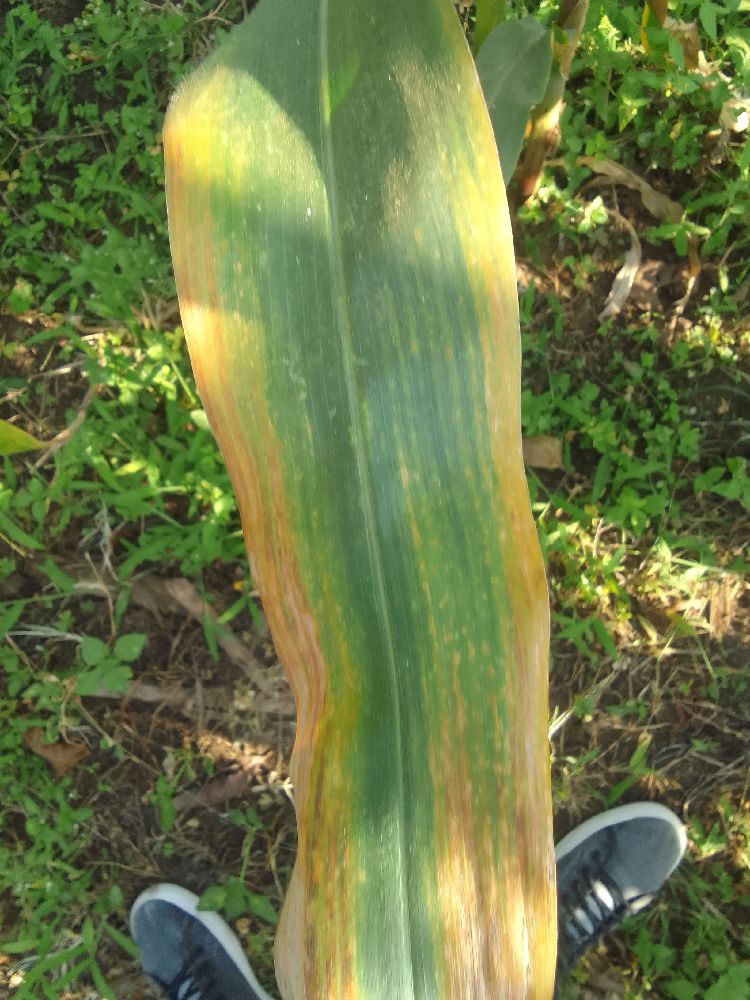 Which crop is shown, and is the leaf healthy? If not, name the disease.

maize, maize lethal necrosis
